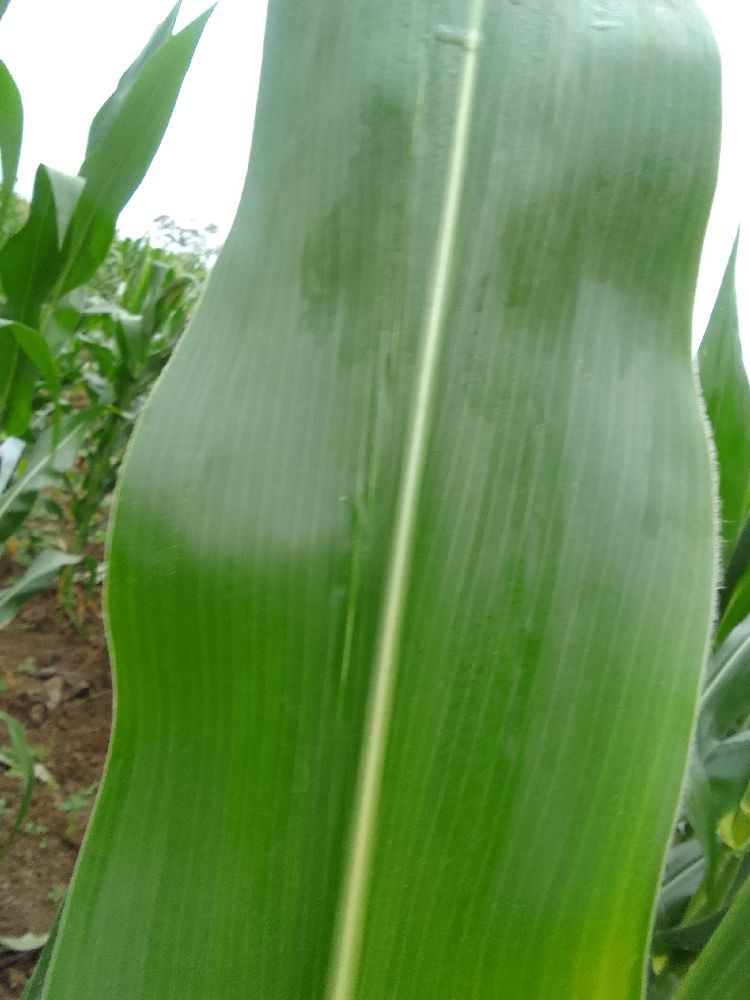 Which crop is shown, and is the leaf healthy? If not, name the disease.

maize, healthy
